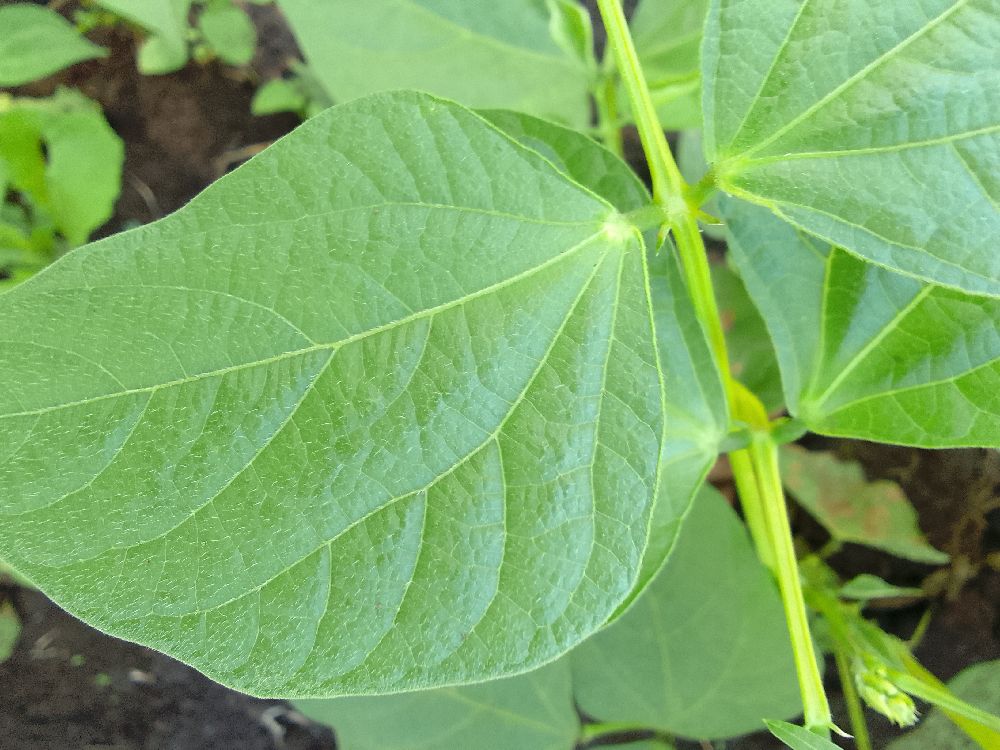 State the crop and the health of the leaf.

common bean, healthy
